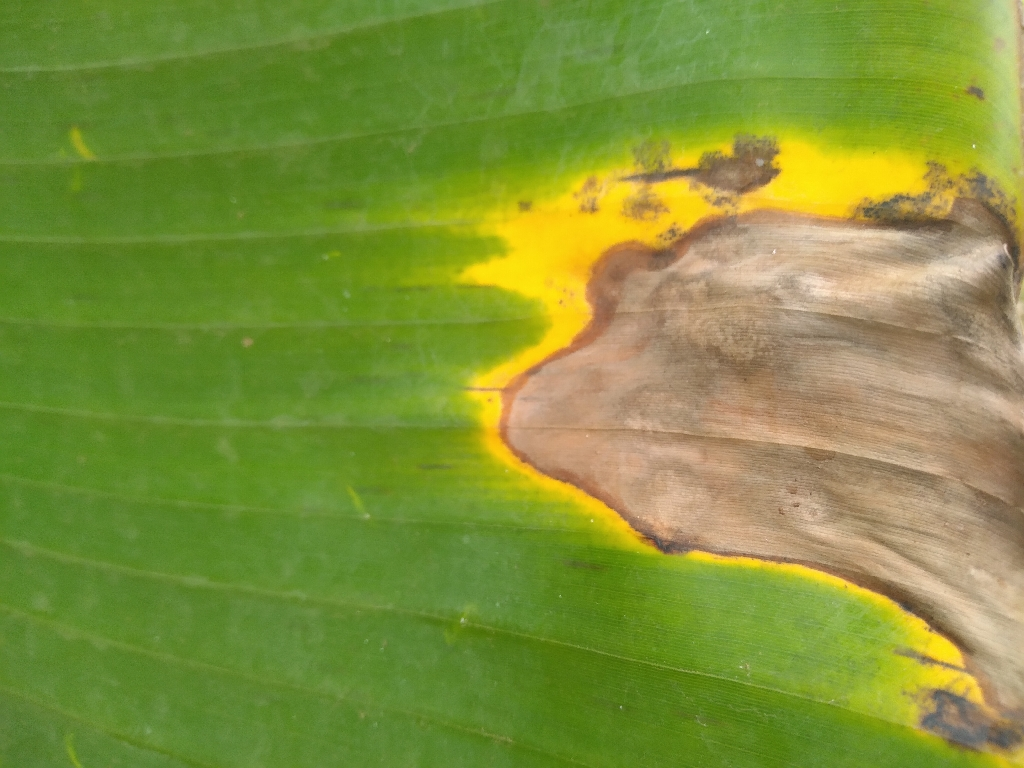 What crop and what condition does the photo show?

banana, black sigatoka
